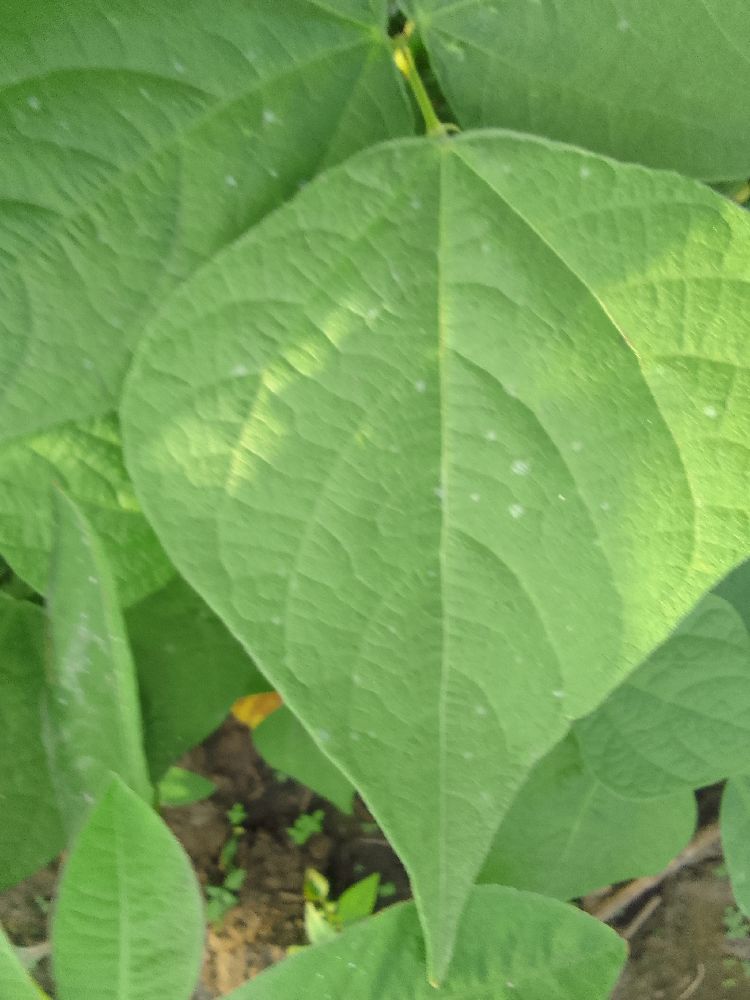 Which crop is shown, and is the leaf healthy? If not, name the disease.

common bean, healthy
